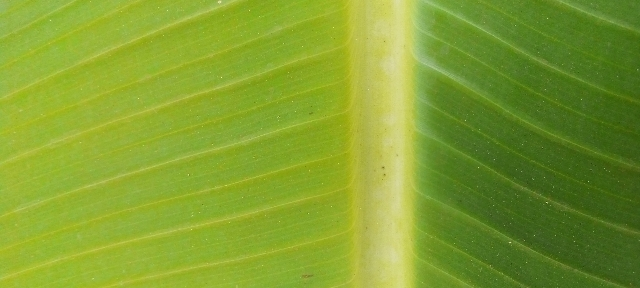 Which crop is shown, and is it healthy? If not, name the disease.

banana, healthy
